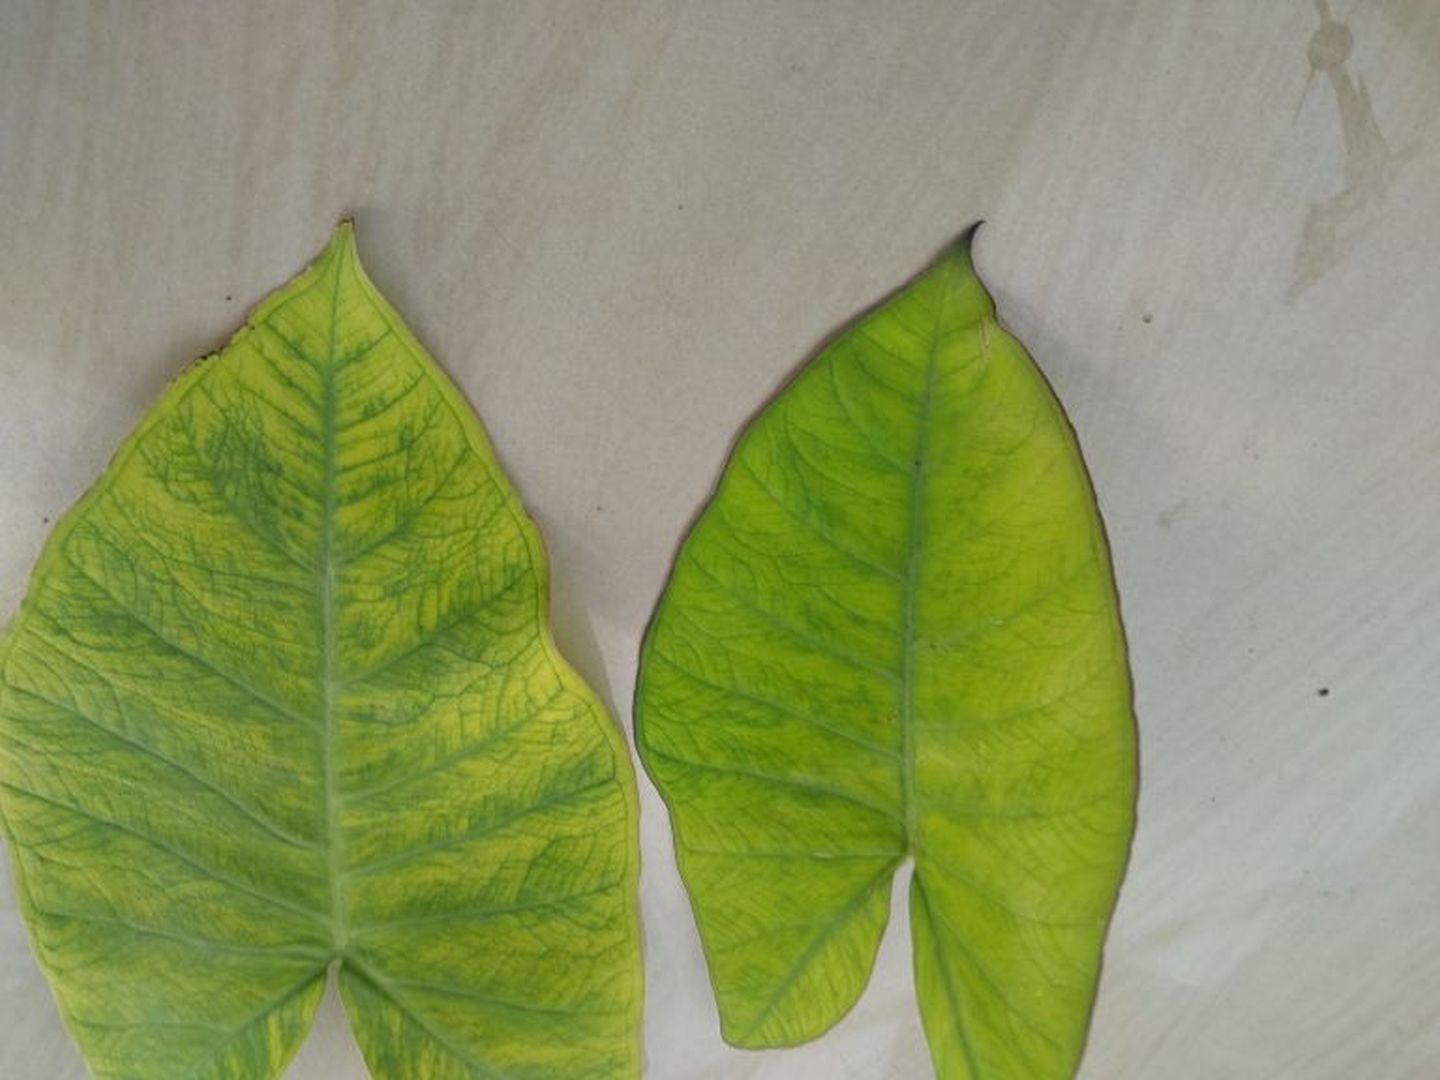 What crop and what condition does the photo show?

taro, mosaic
